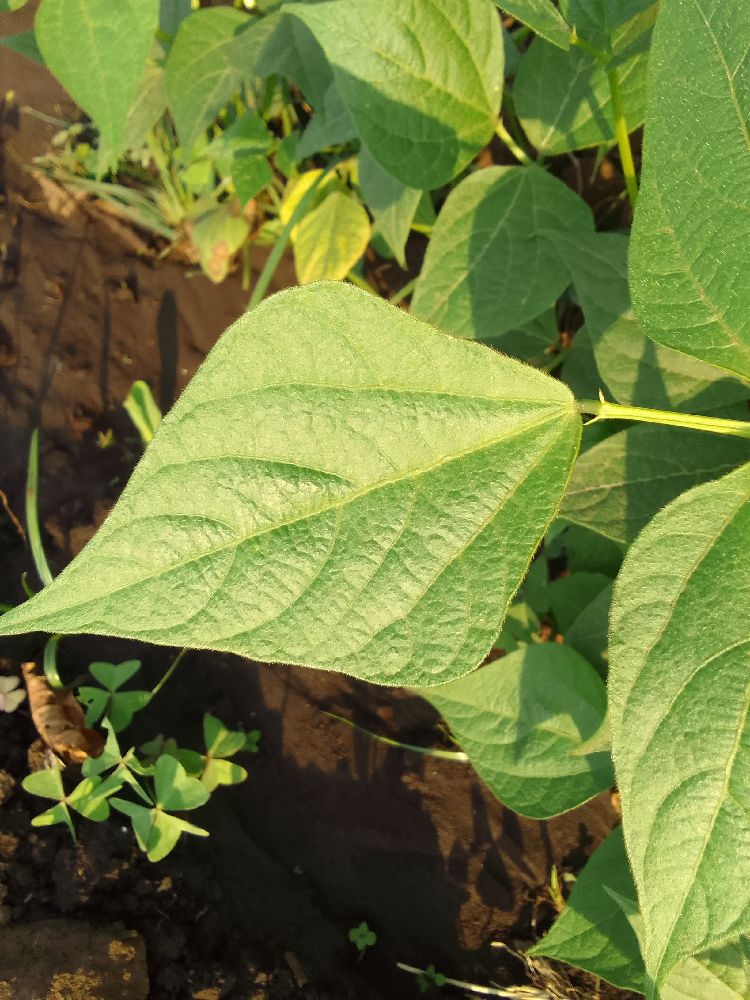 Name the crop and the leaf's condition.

common bean, healthy
